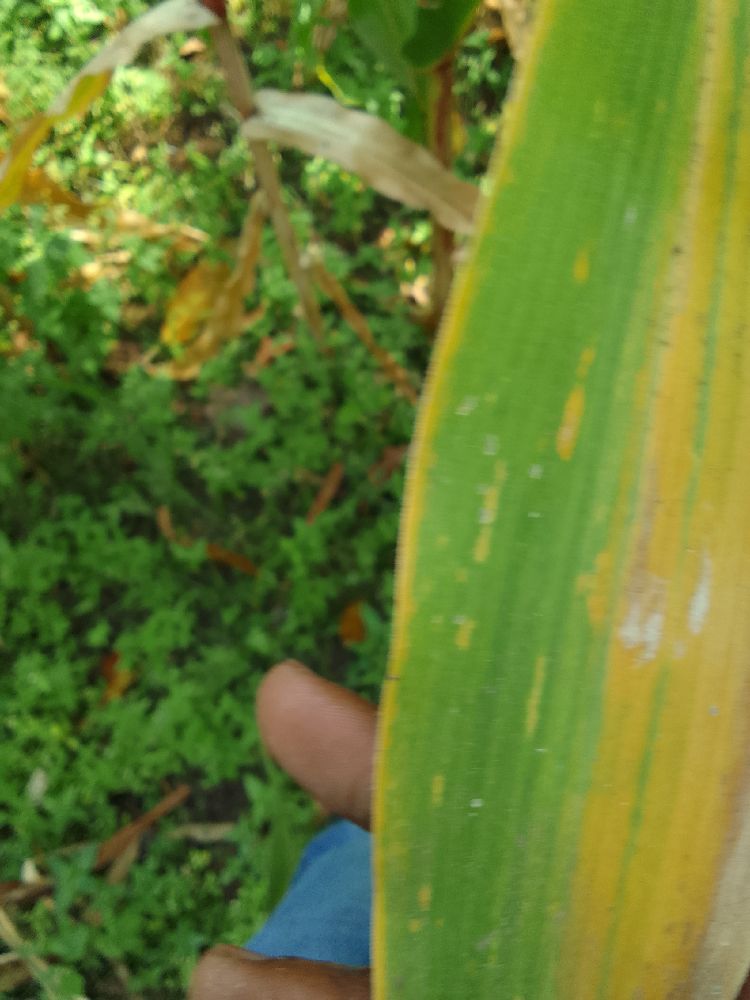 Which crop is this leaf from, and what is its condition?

maize, maize lethal necrosis
